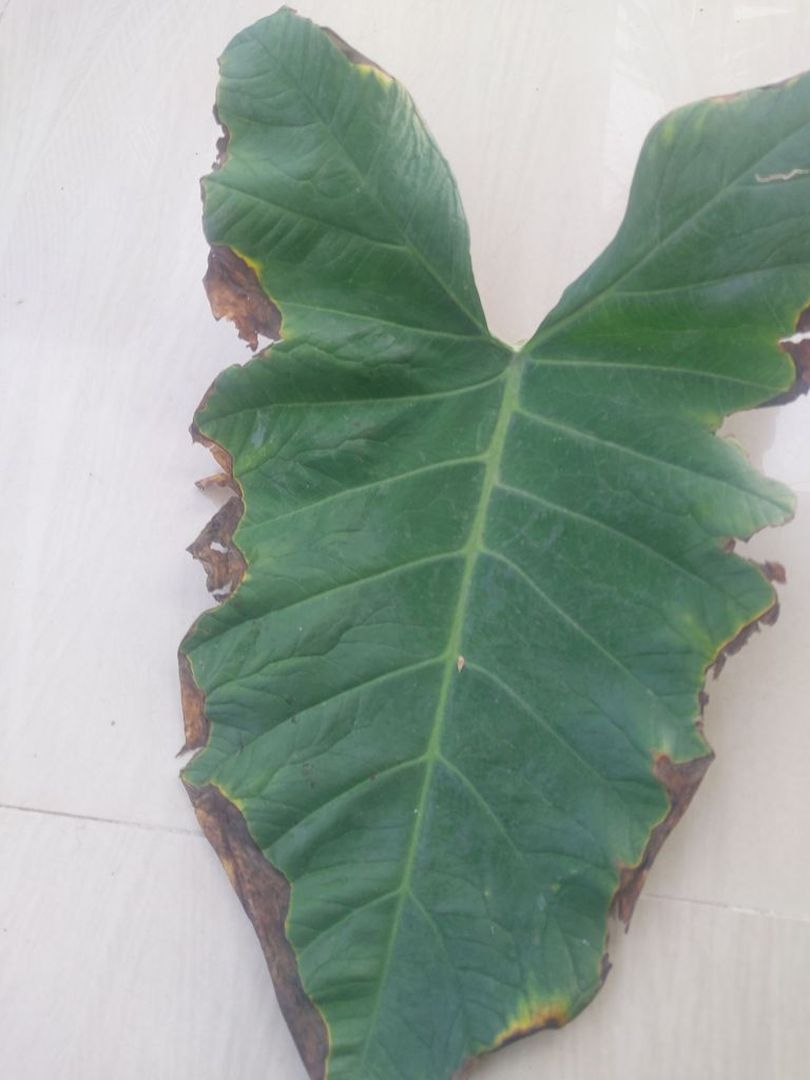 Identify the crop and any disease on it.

taro, leaf blight
